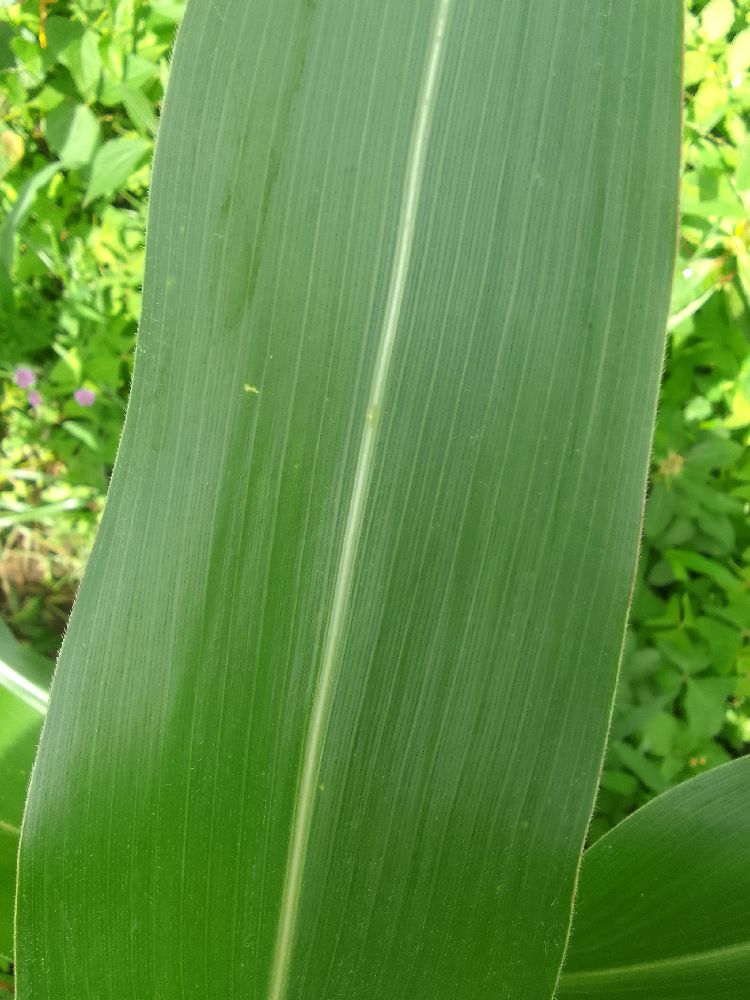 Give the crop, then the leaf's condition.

maize, healthy
